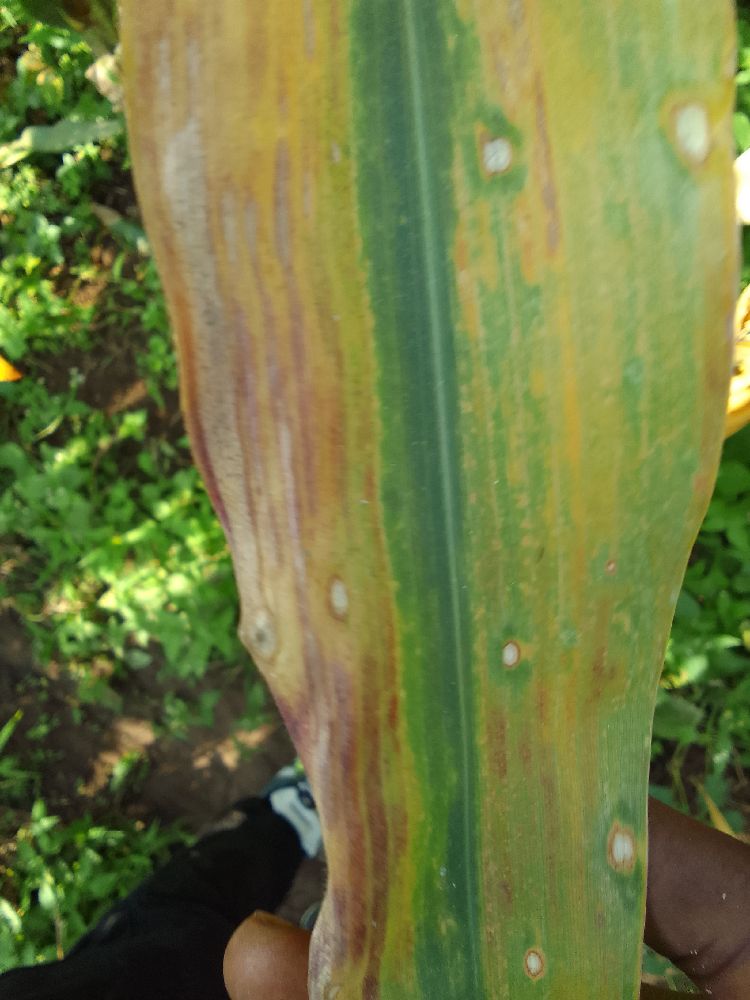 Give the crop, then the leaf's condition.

maize, maize lethal necrosis
